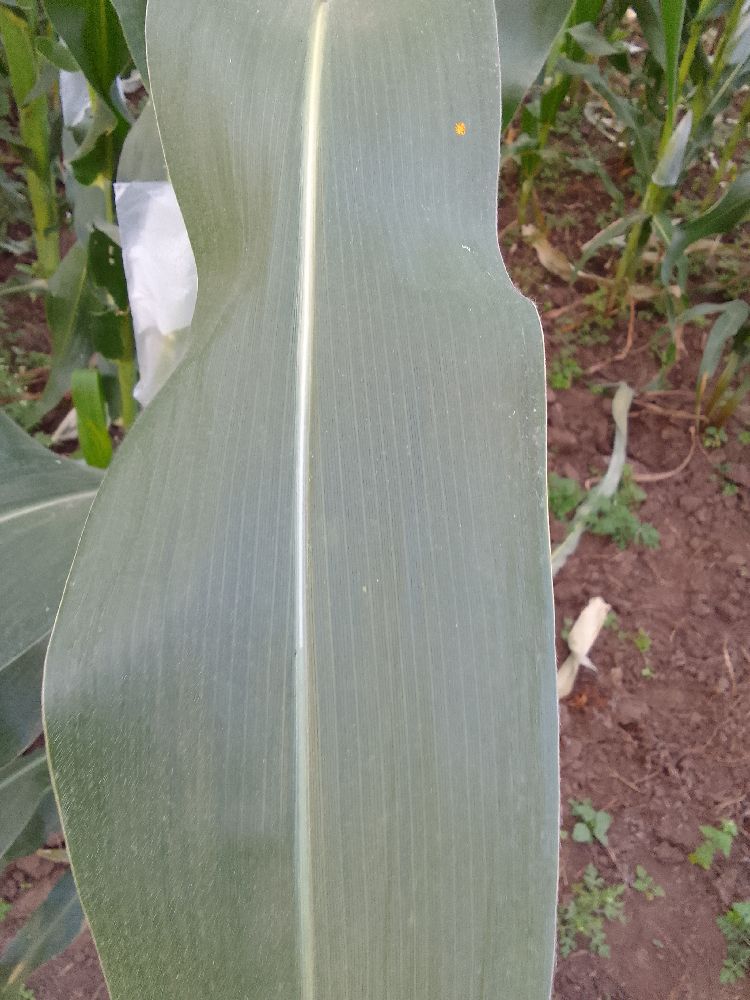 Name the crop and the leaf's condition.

maize, healthy
